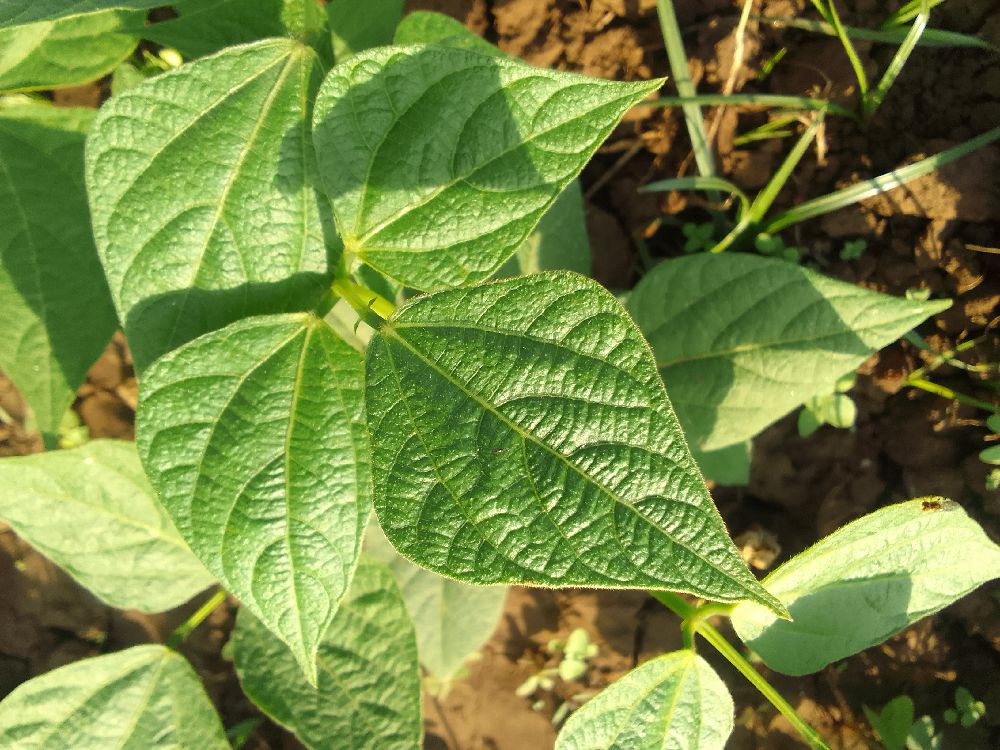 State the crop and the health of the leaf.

common bean, healthy
